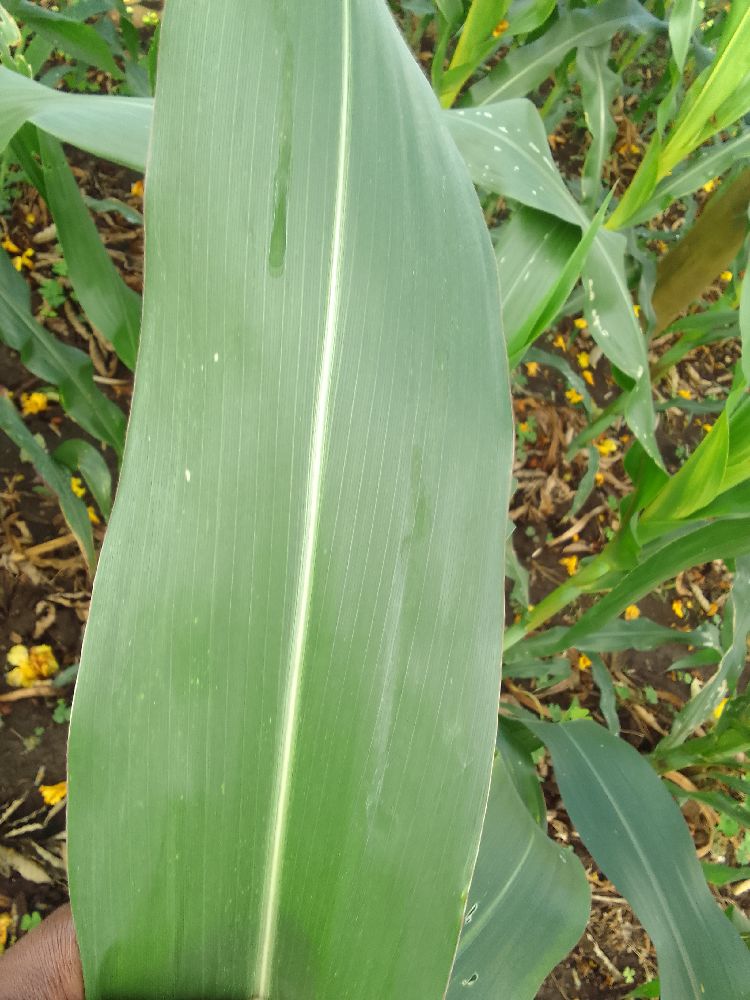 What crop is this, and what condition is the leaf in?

maize, healthy
